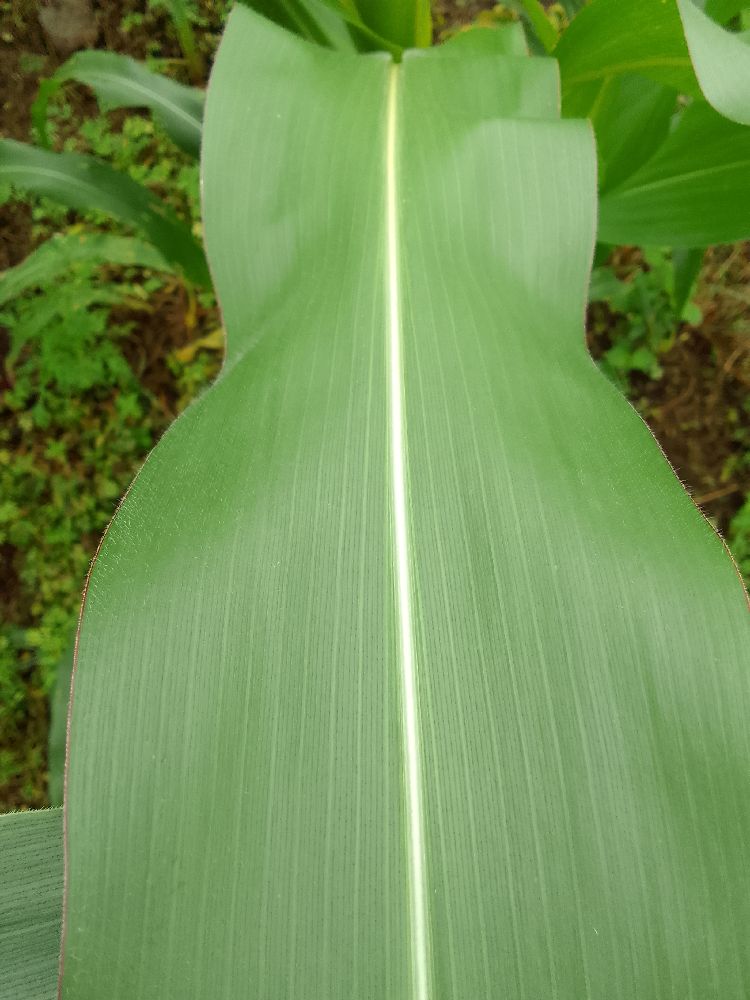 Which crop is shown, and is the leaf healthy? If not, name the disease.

maize, healthy
